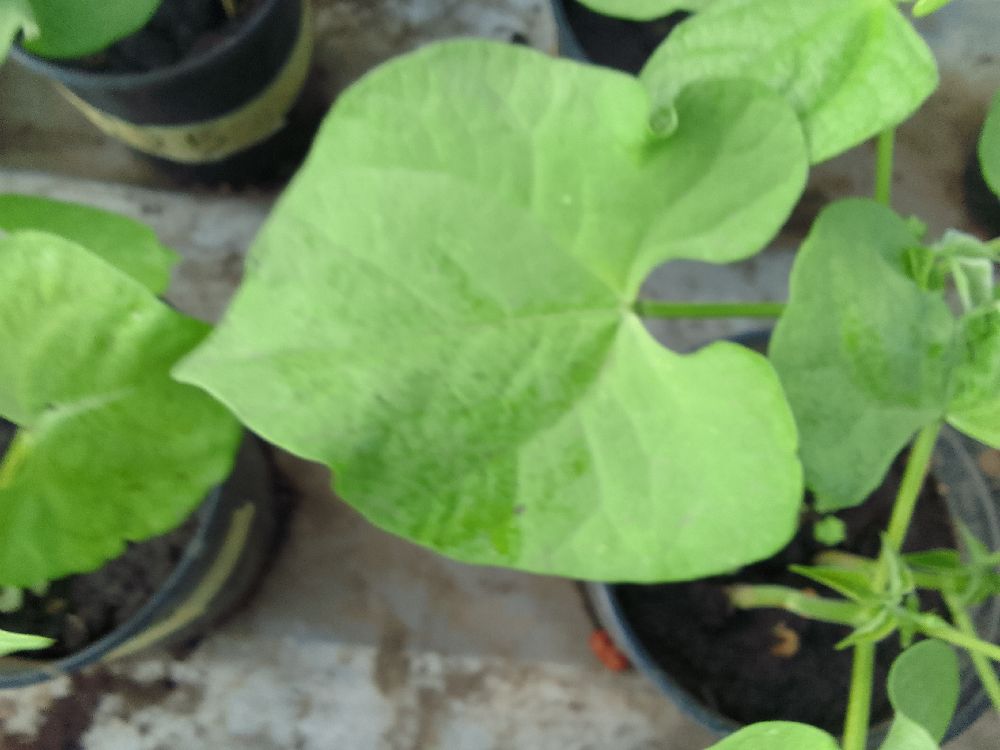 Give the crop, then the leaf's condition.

common bean, healthy
